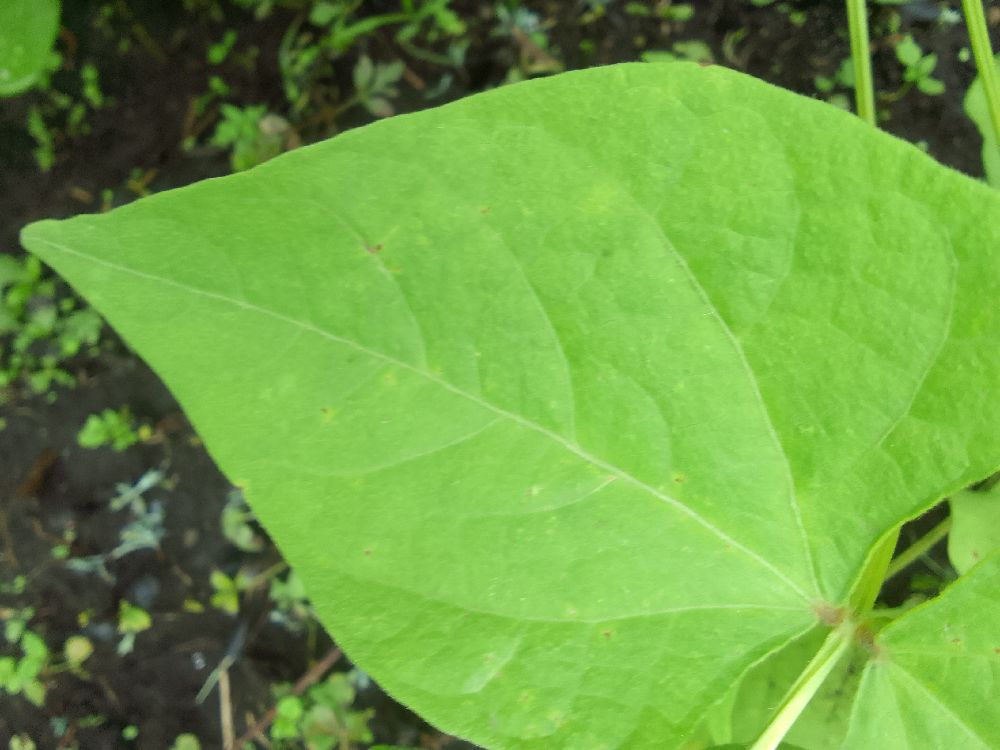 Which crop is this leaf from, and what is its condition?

common bean, healthy
